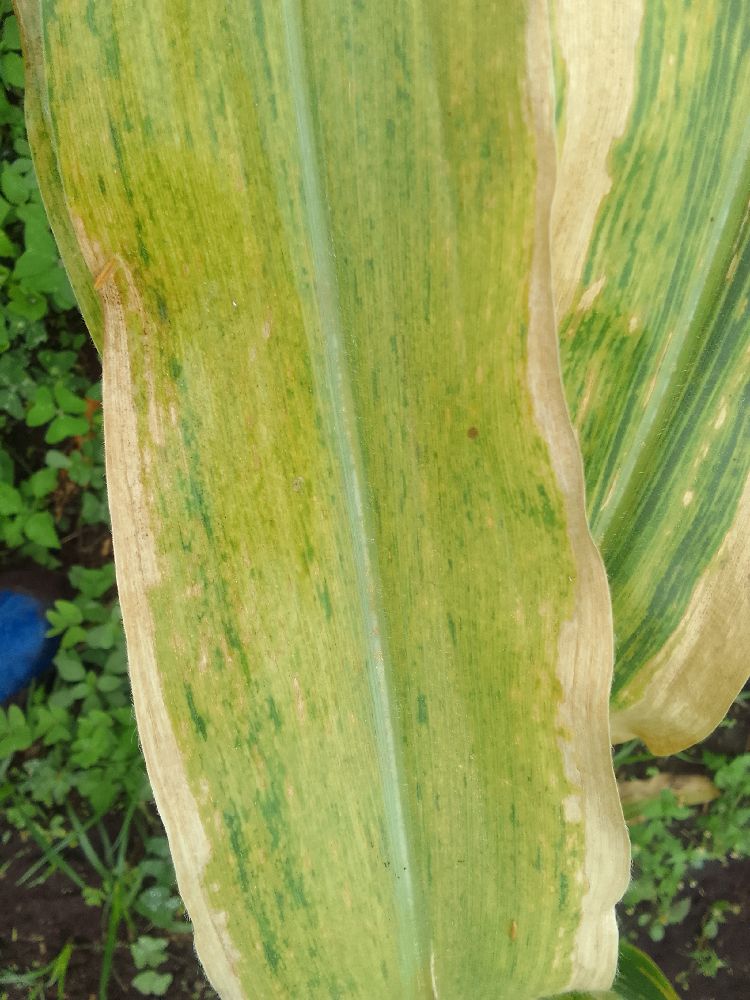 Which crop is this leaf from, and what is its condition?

maize, maize lethal necrosis
